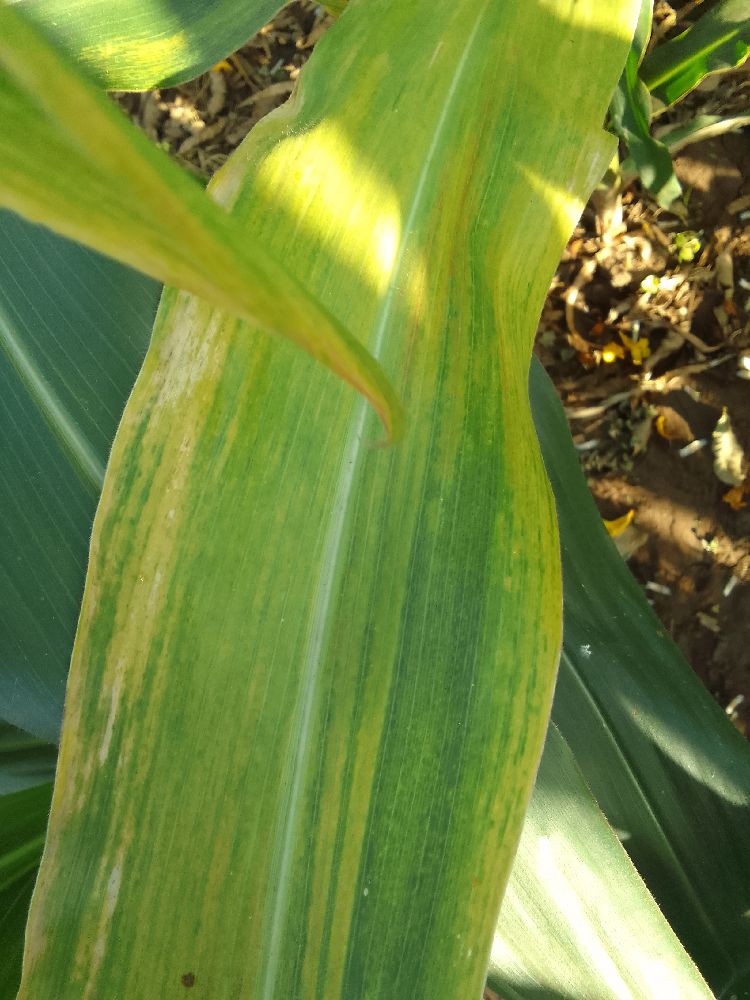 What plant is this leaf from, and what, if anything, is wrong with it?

maize, maize lethal necrosis
